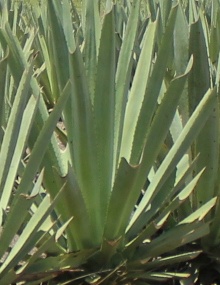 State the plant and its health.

agave, healthy
